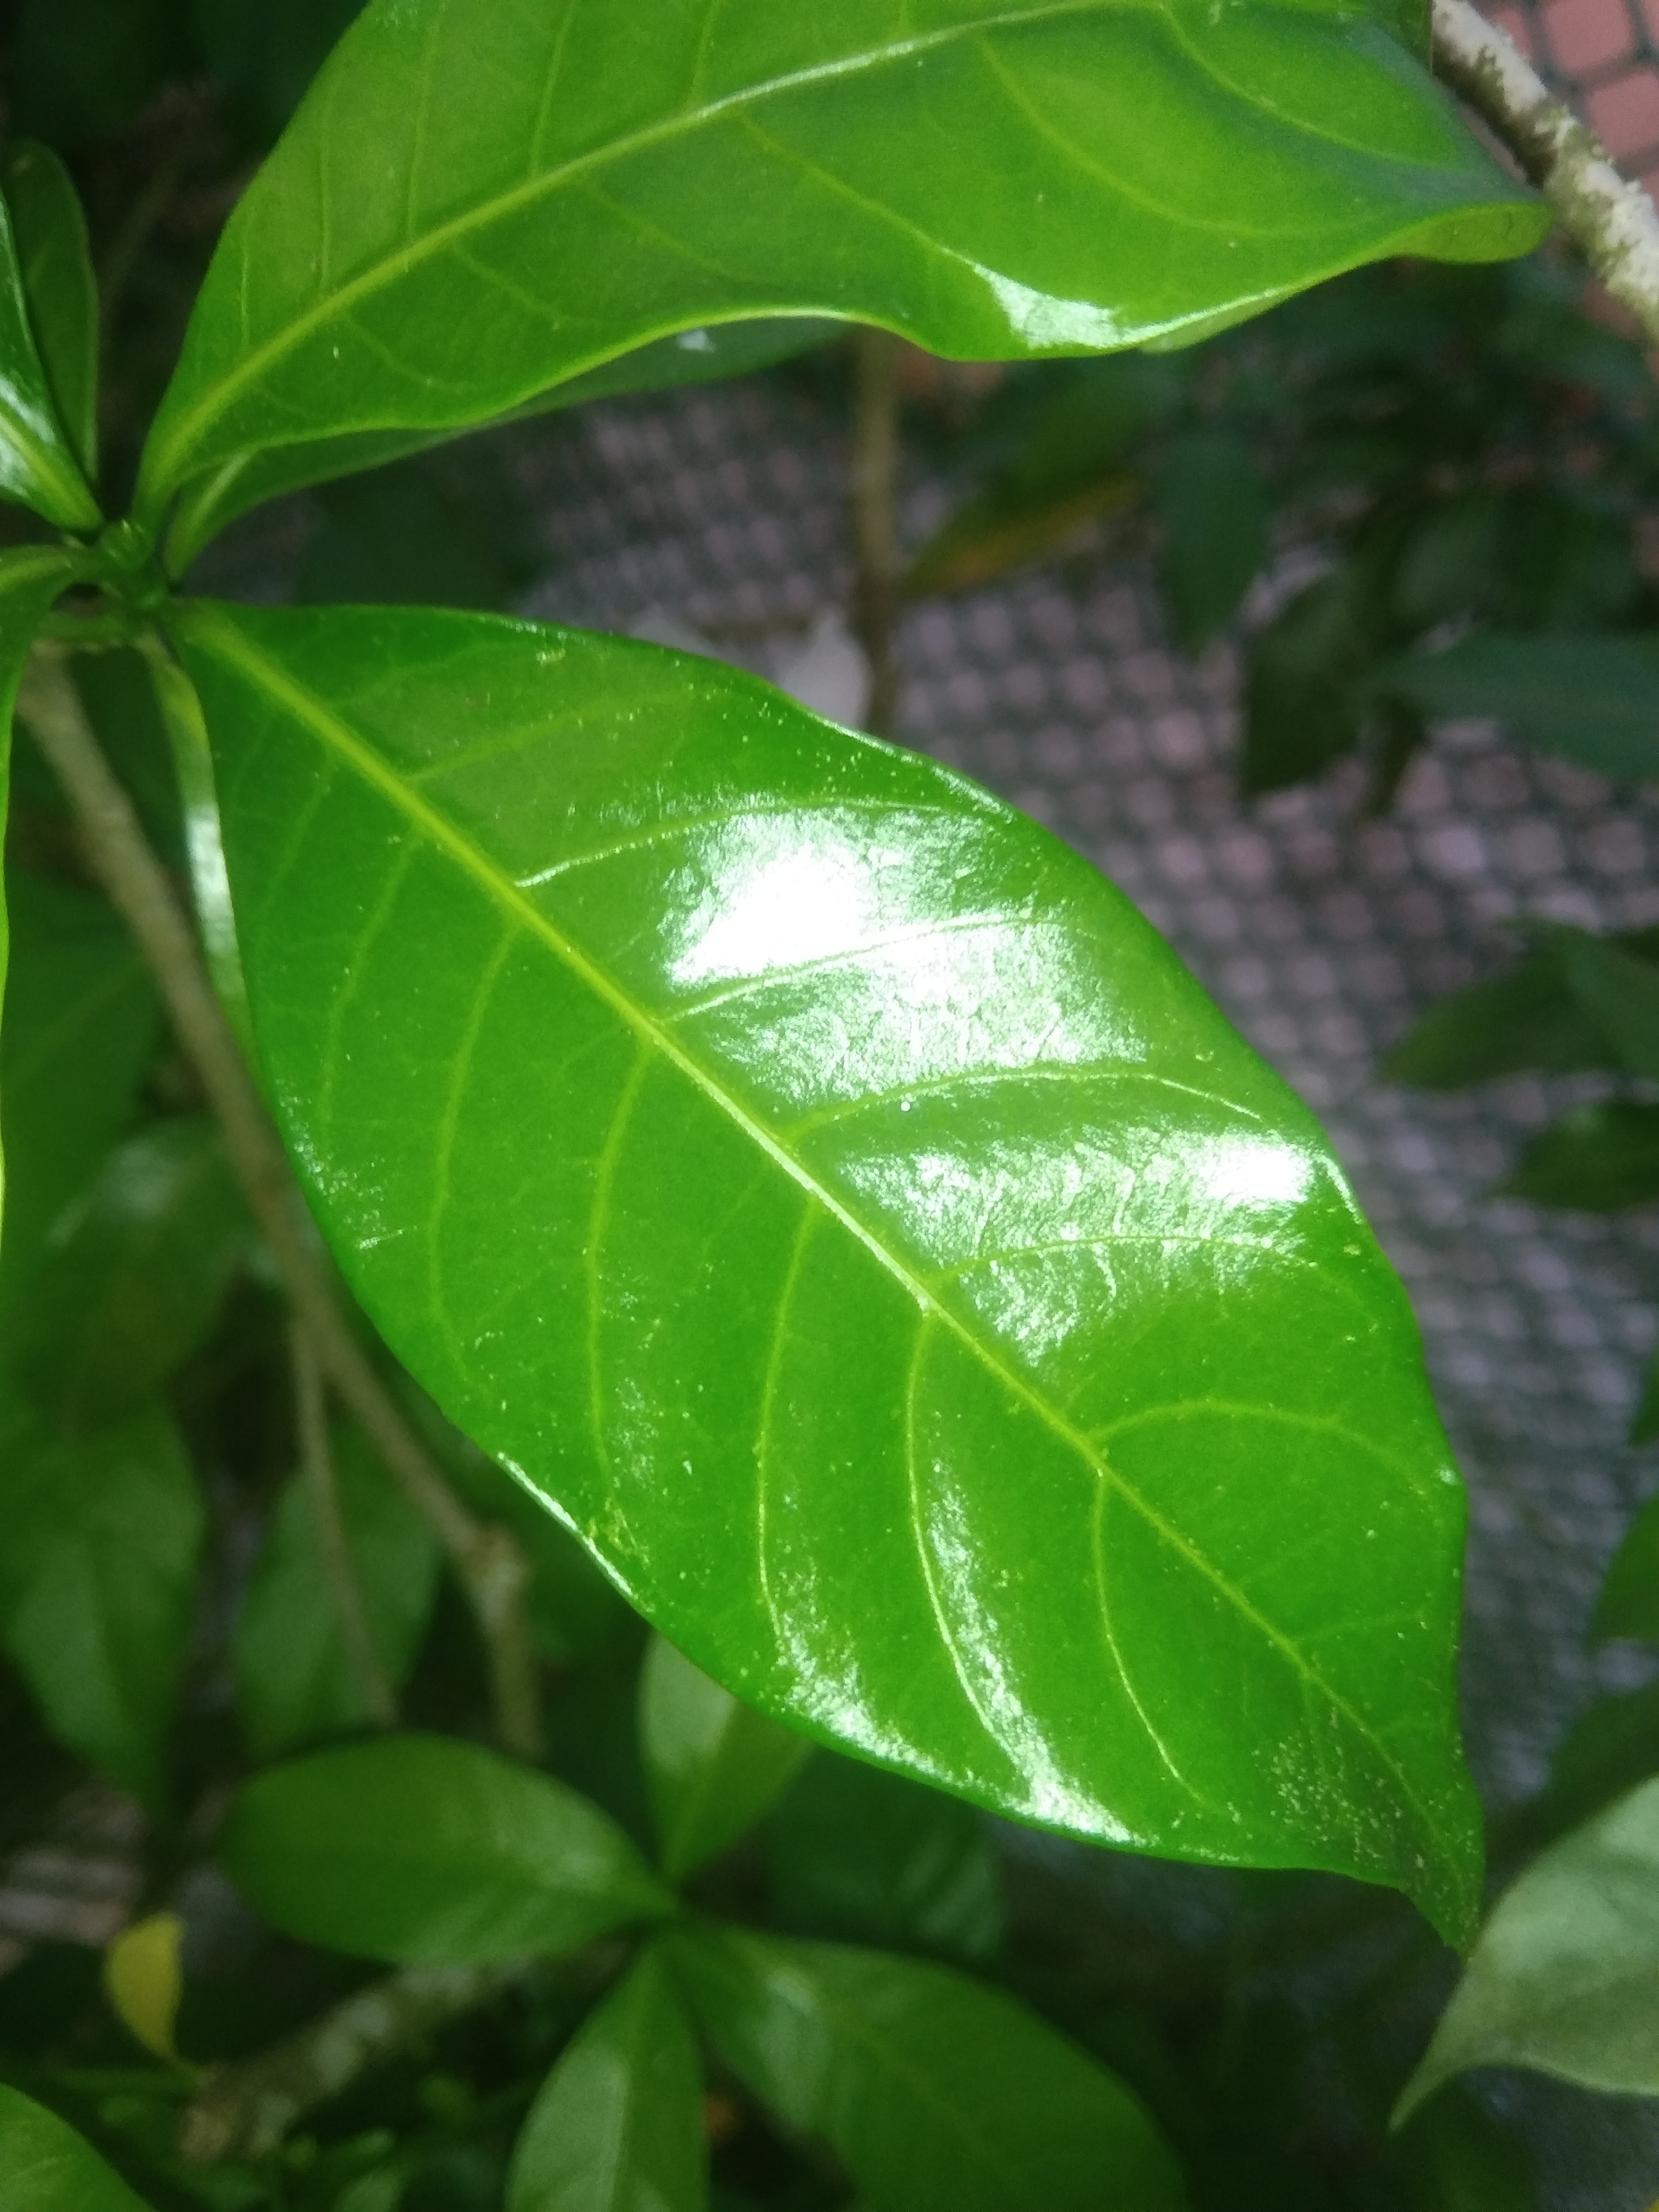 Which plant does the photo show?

togor
